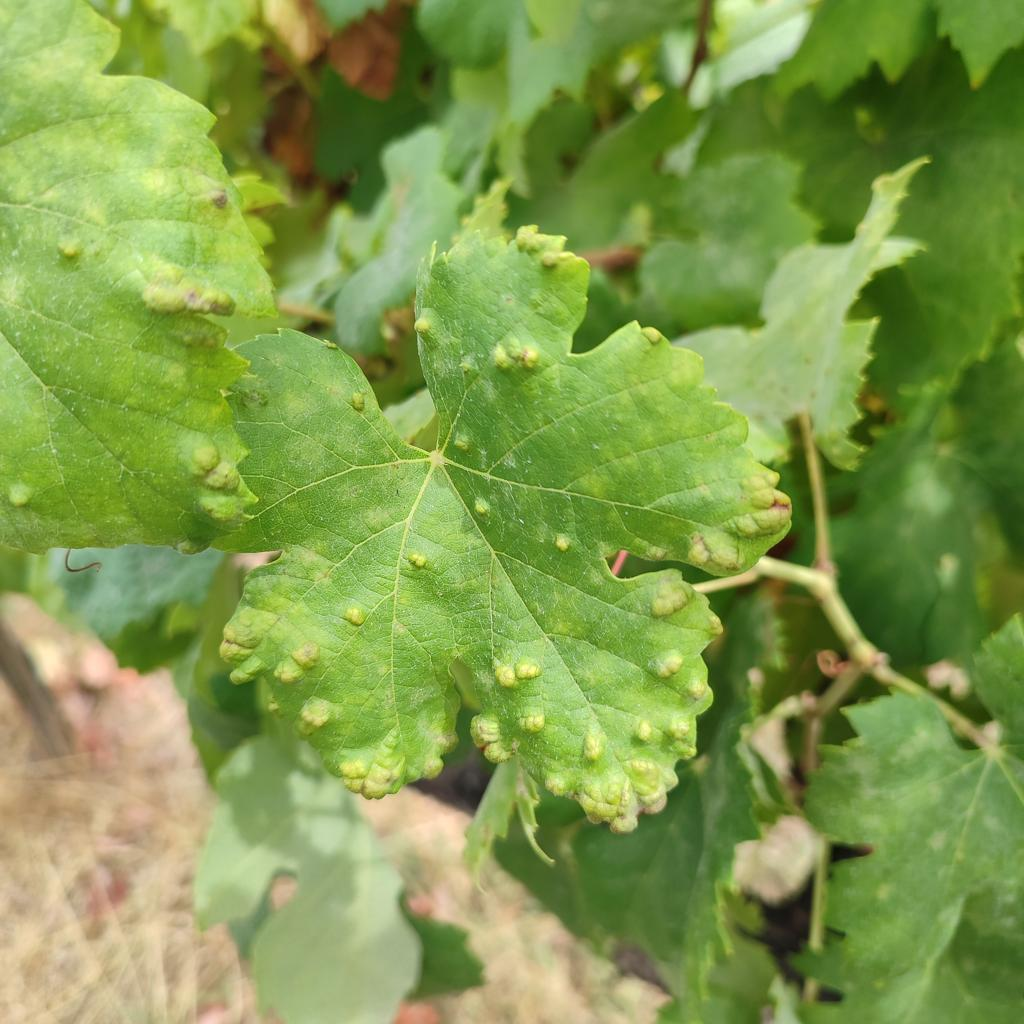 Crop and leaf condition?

grapevine, erineum mite
